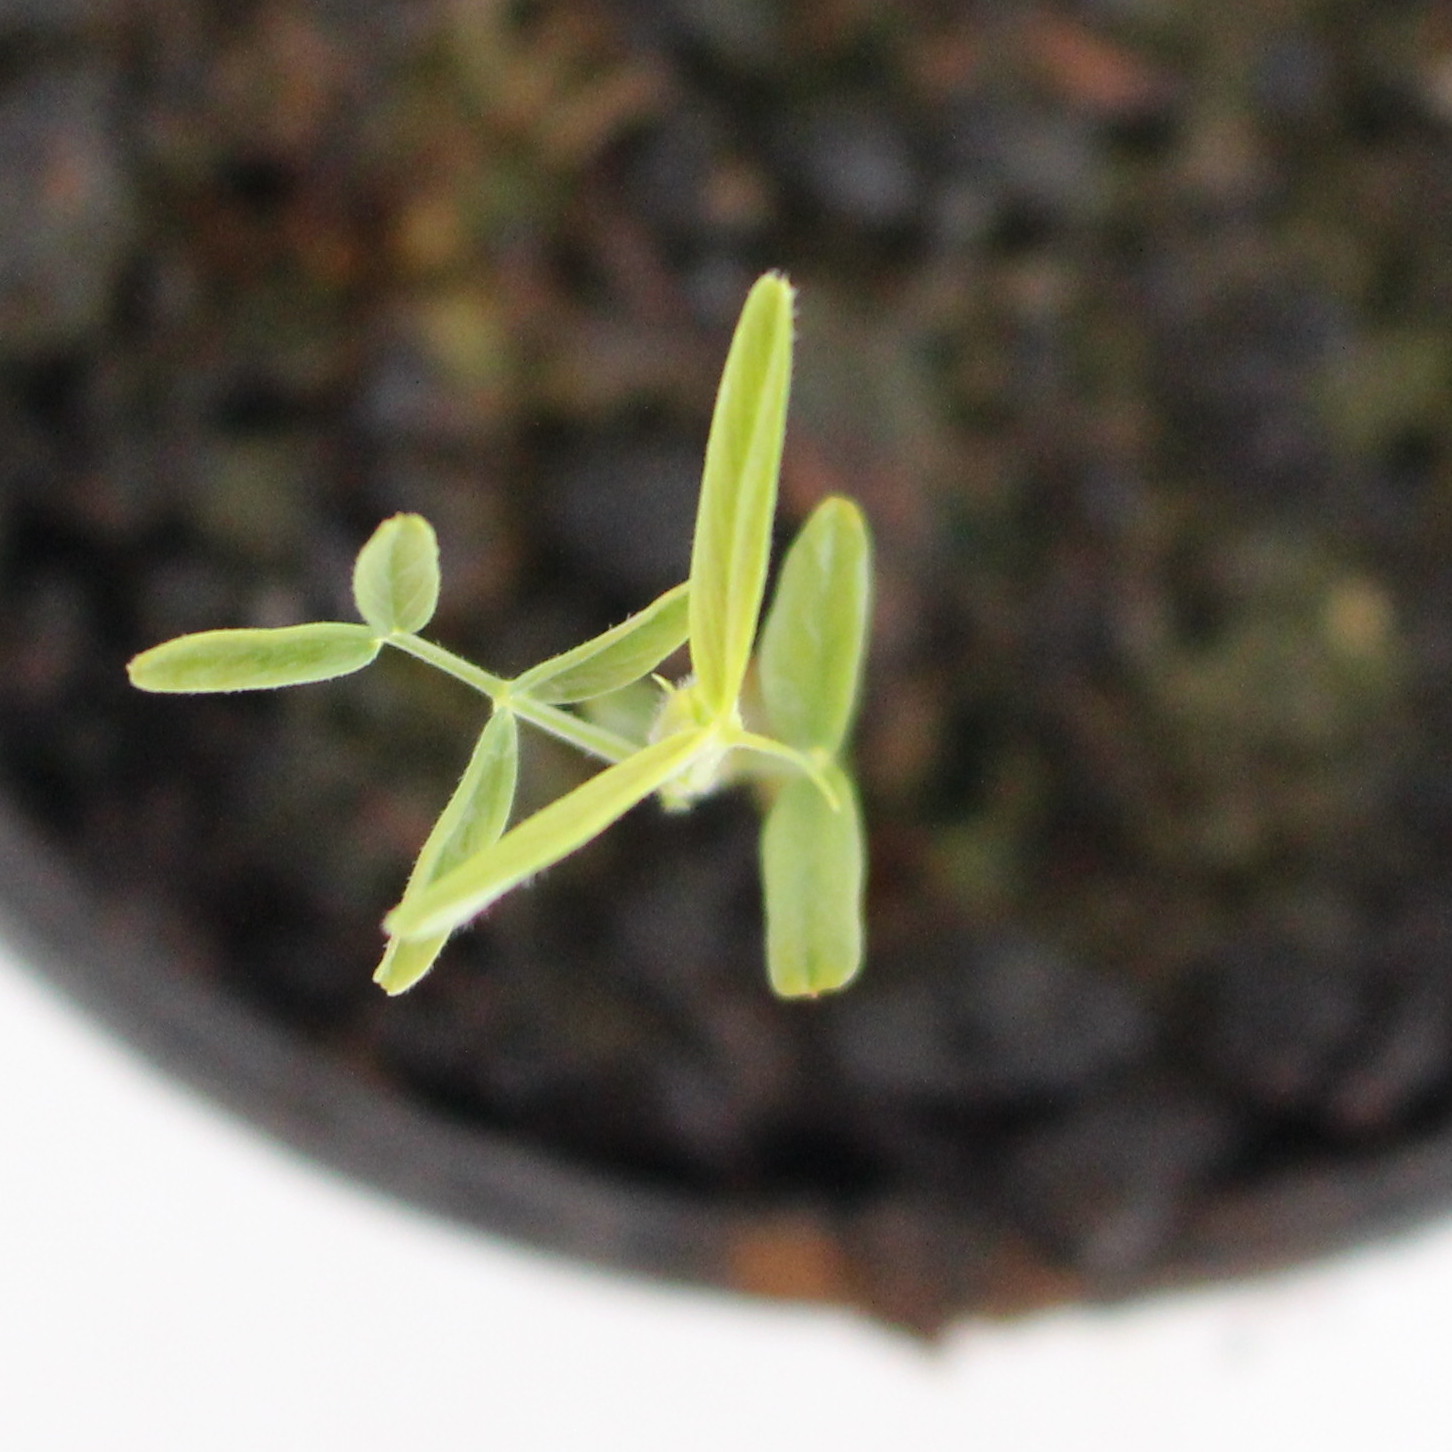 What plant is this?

Vicia sativa
